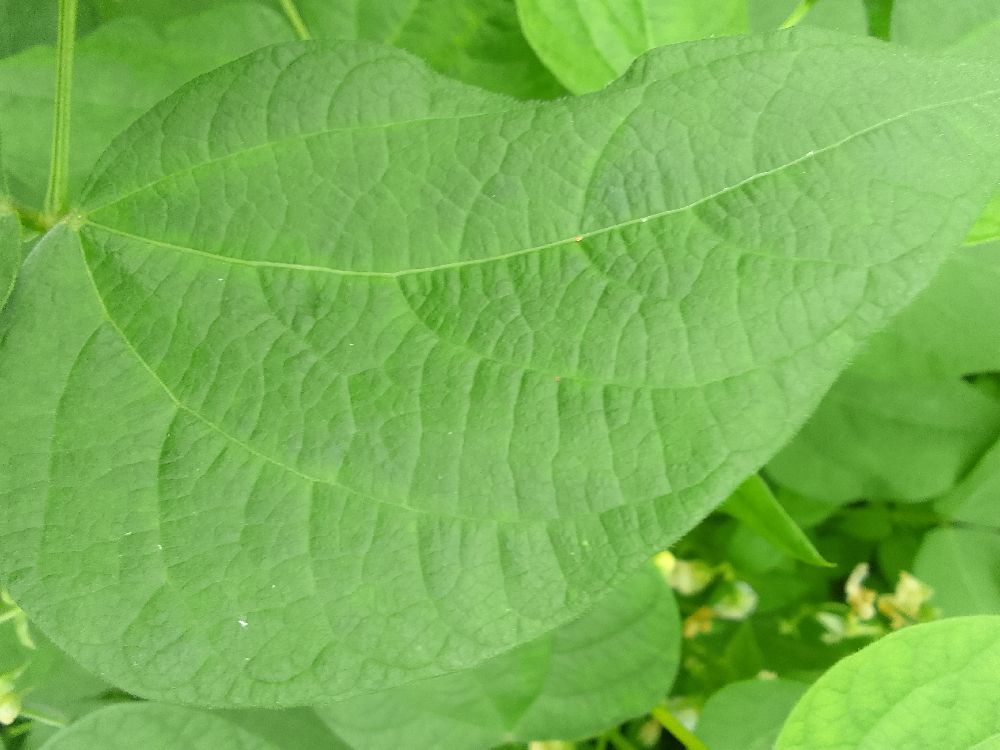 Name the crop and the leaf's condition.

common bean, healthy
